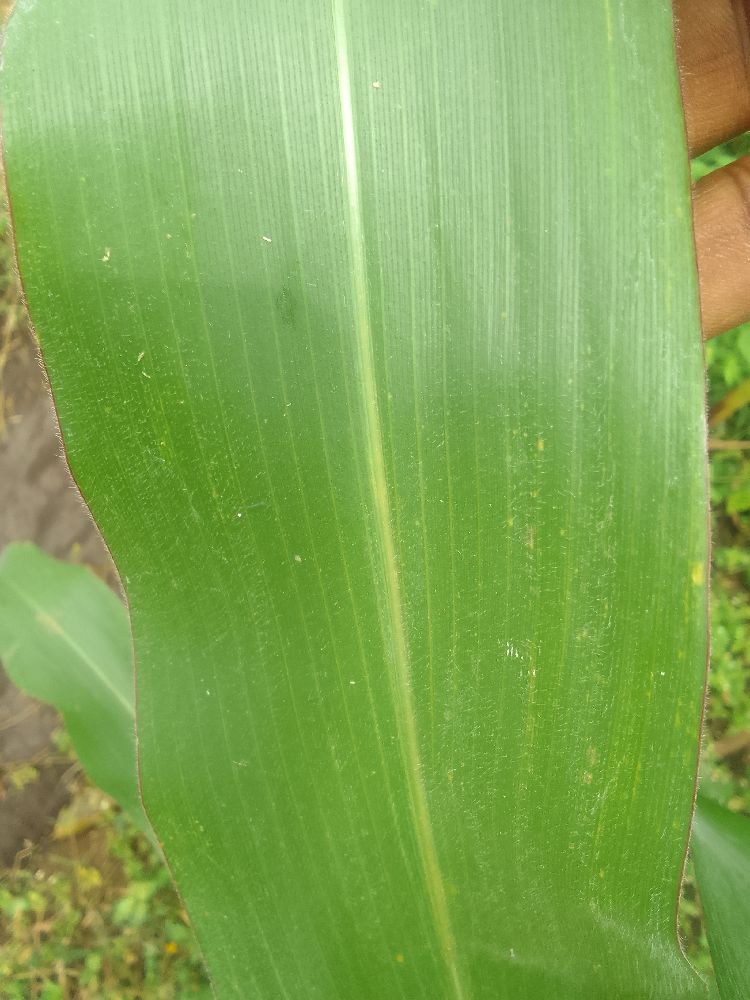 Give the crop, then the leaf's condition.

maize, healthy
